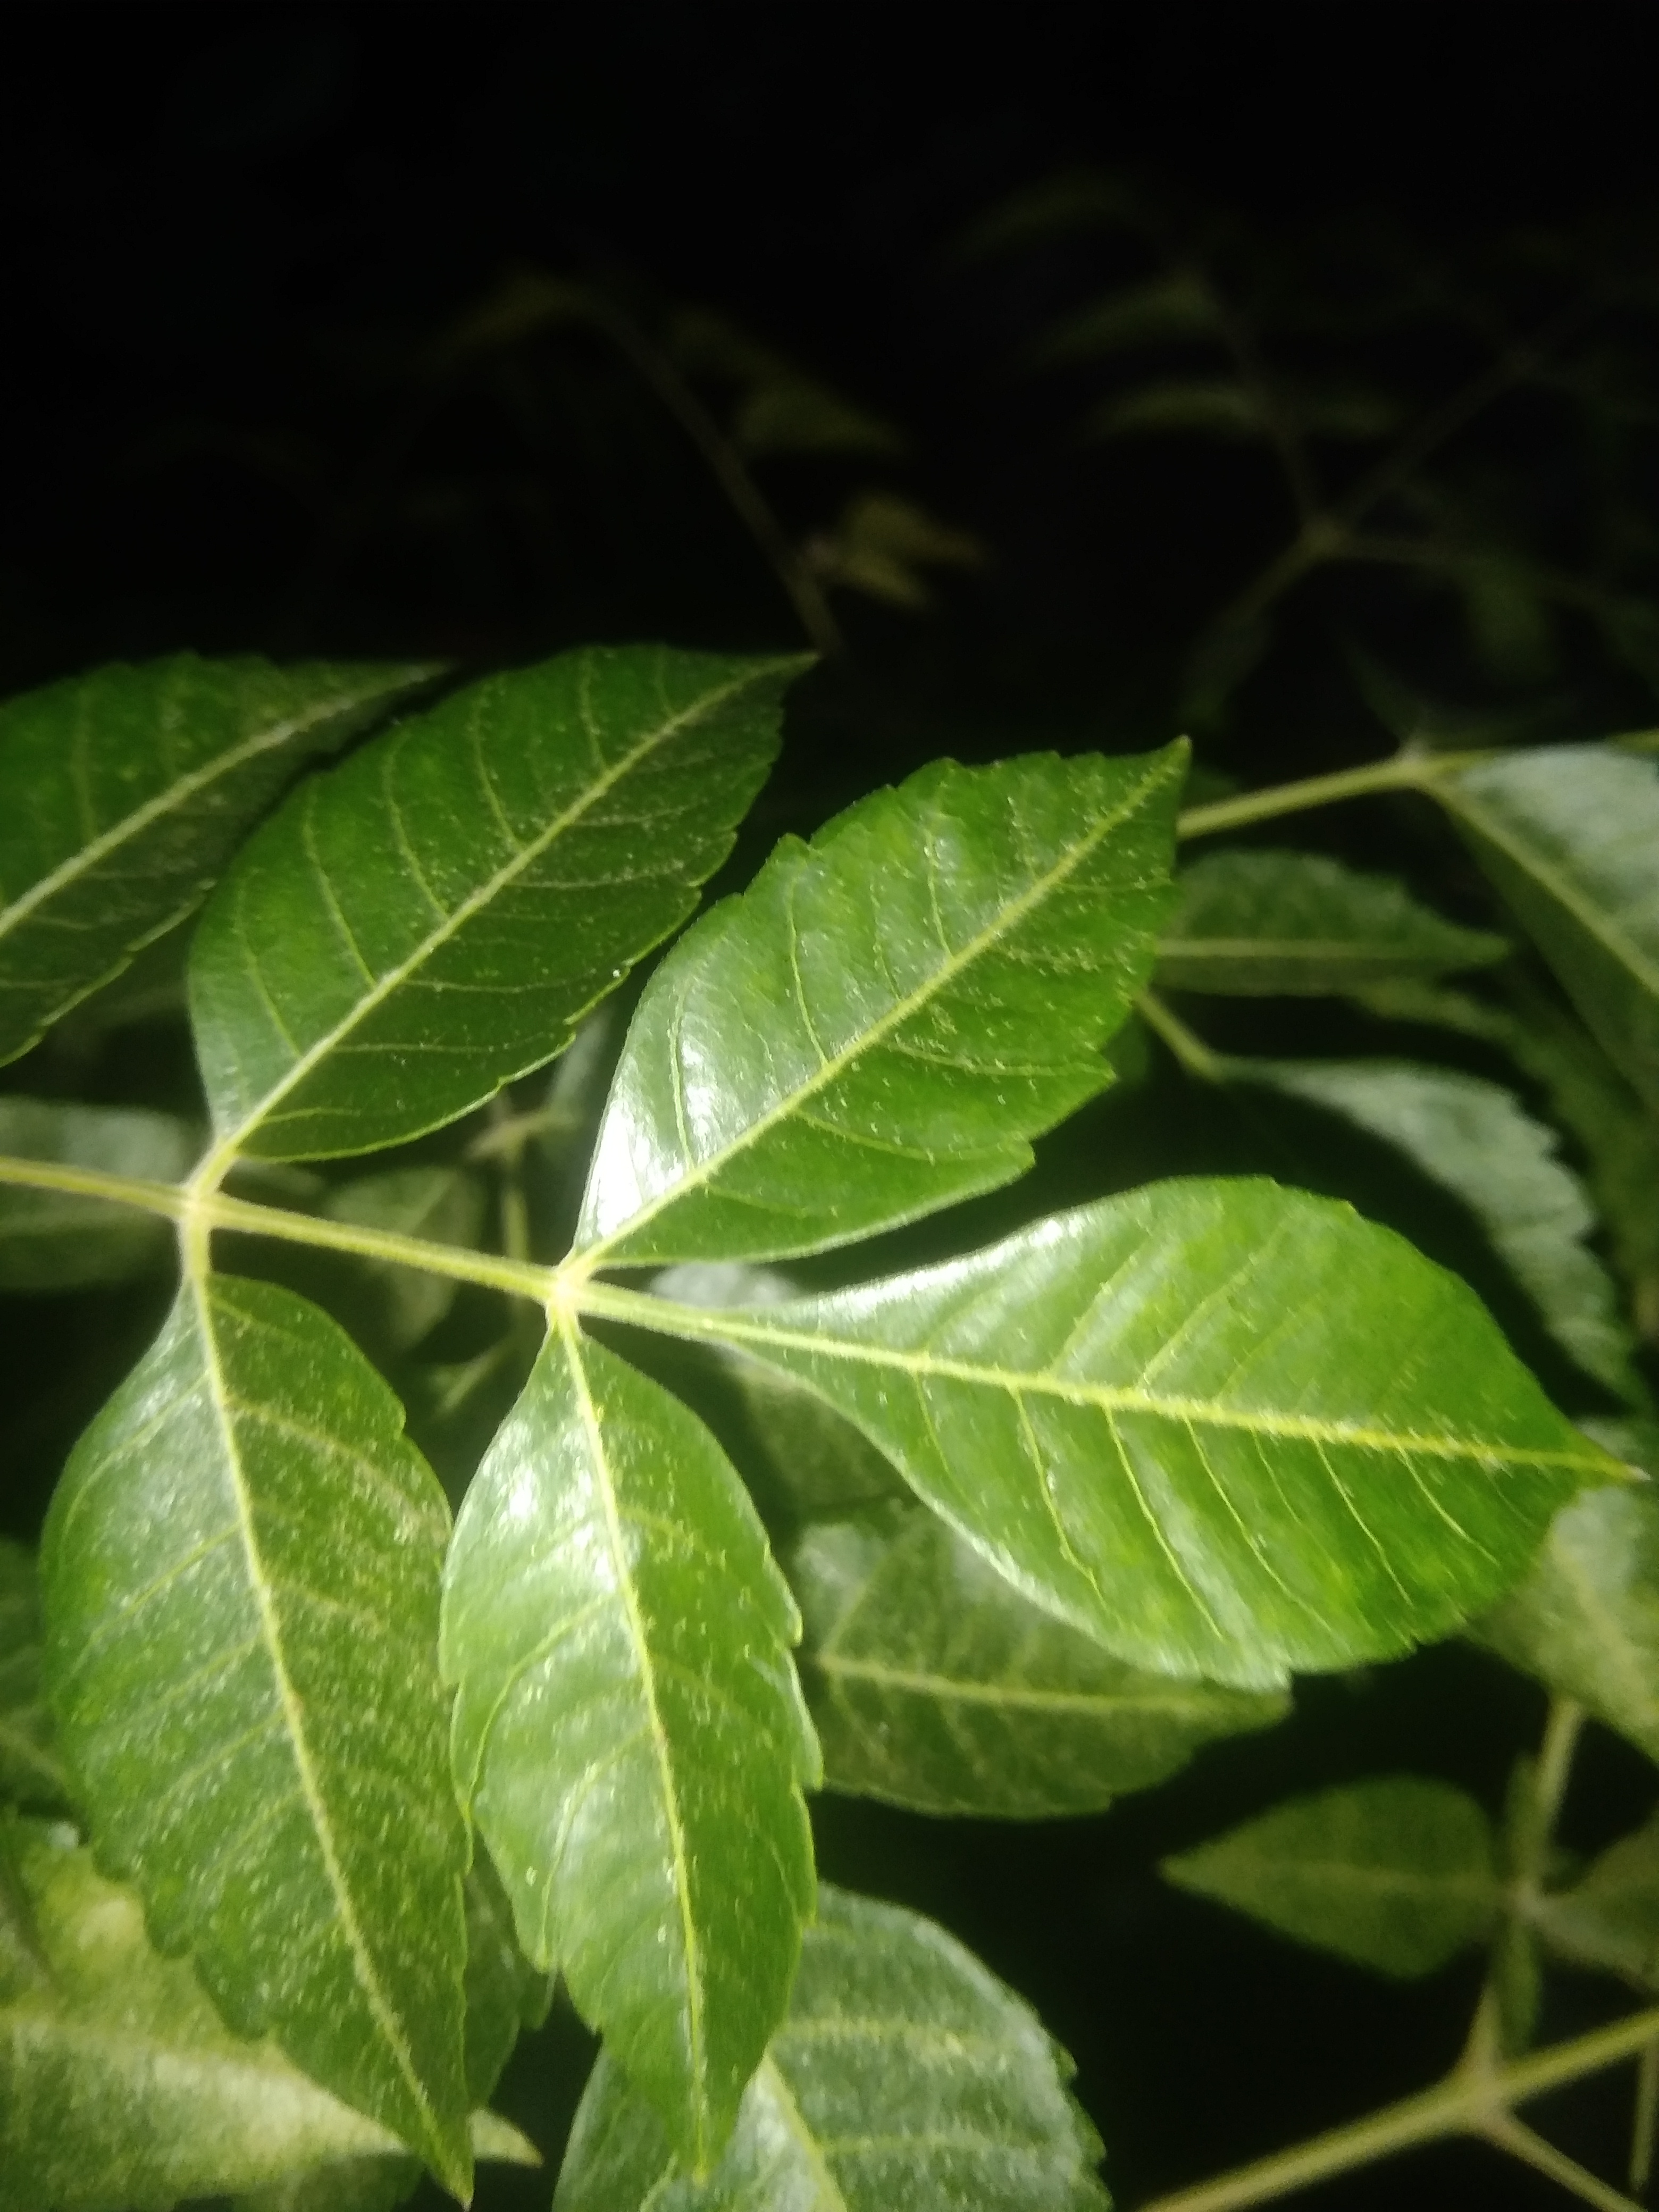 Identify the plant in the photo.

neem
